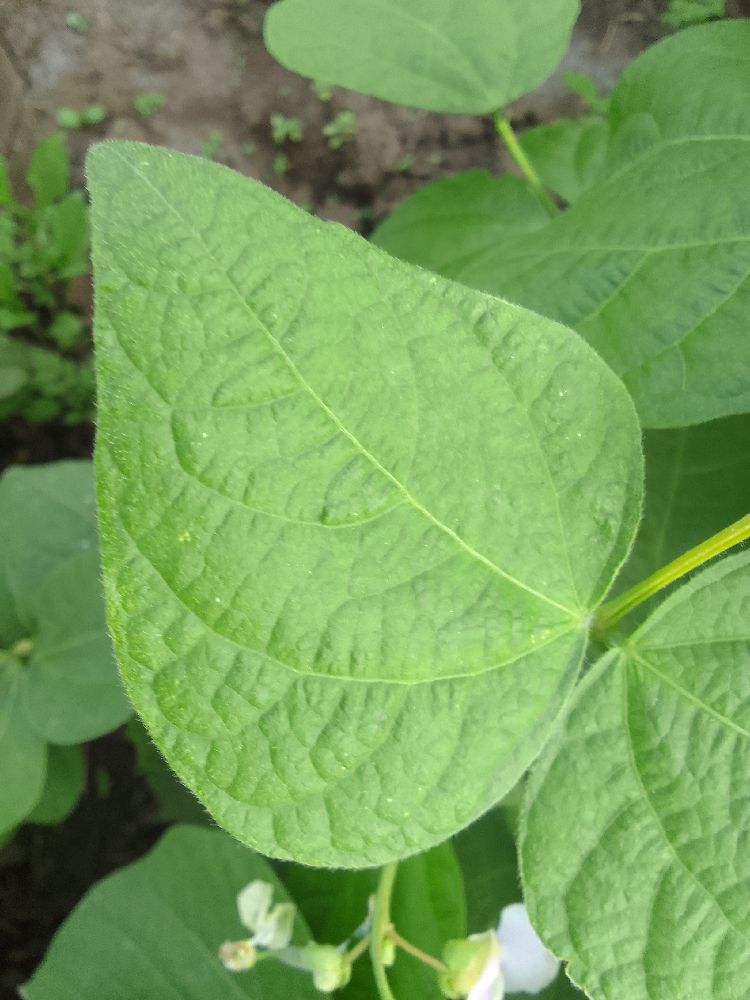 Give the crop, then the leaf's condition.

common bean, healthy
